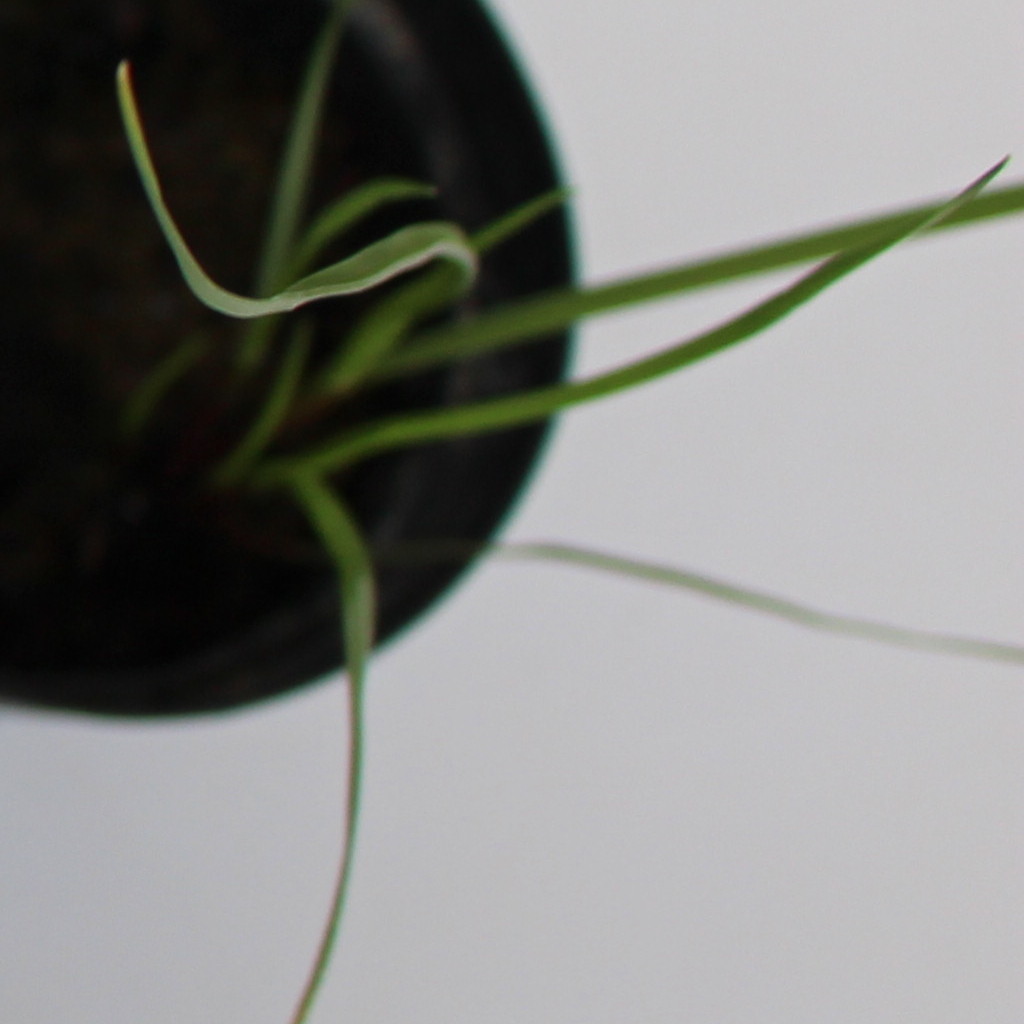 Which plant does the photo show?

Lolium multiflorum
